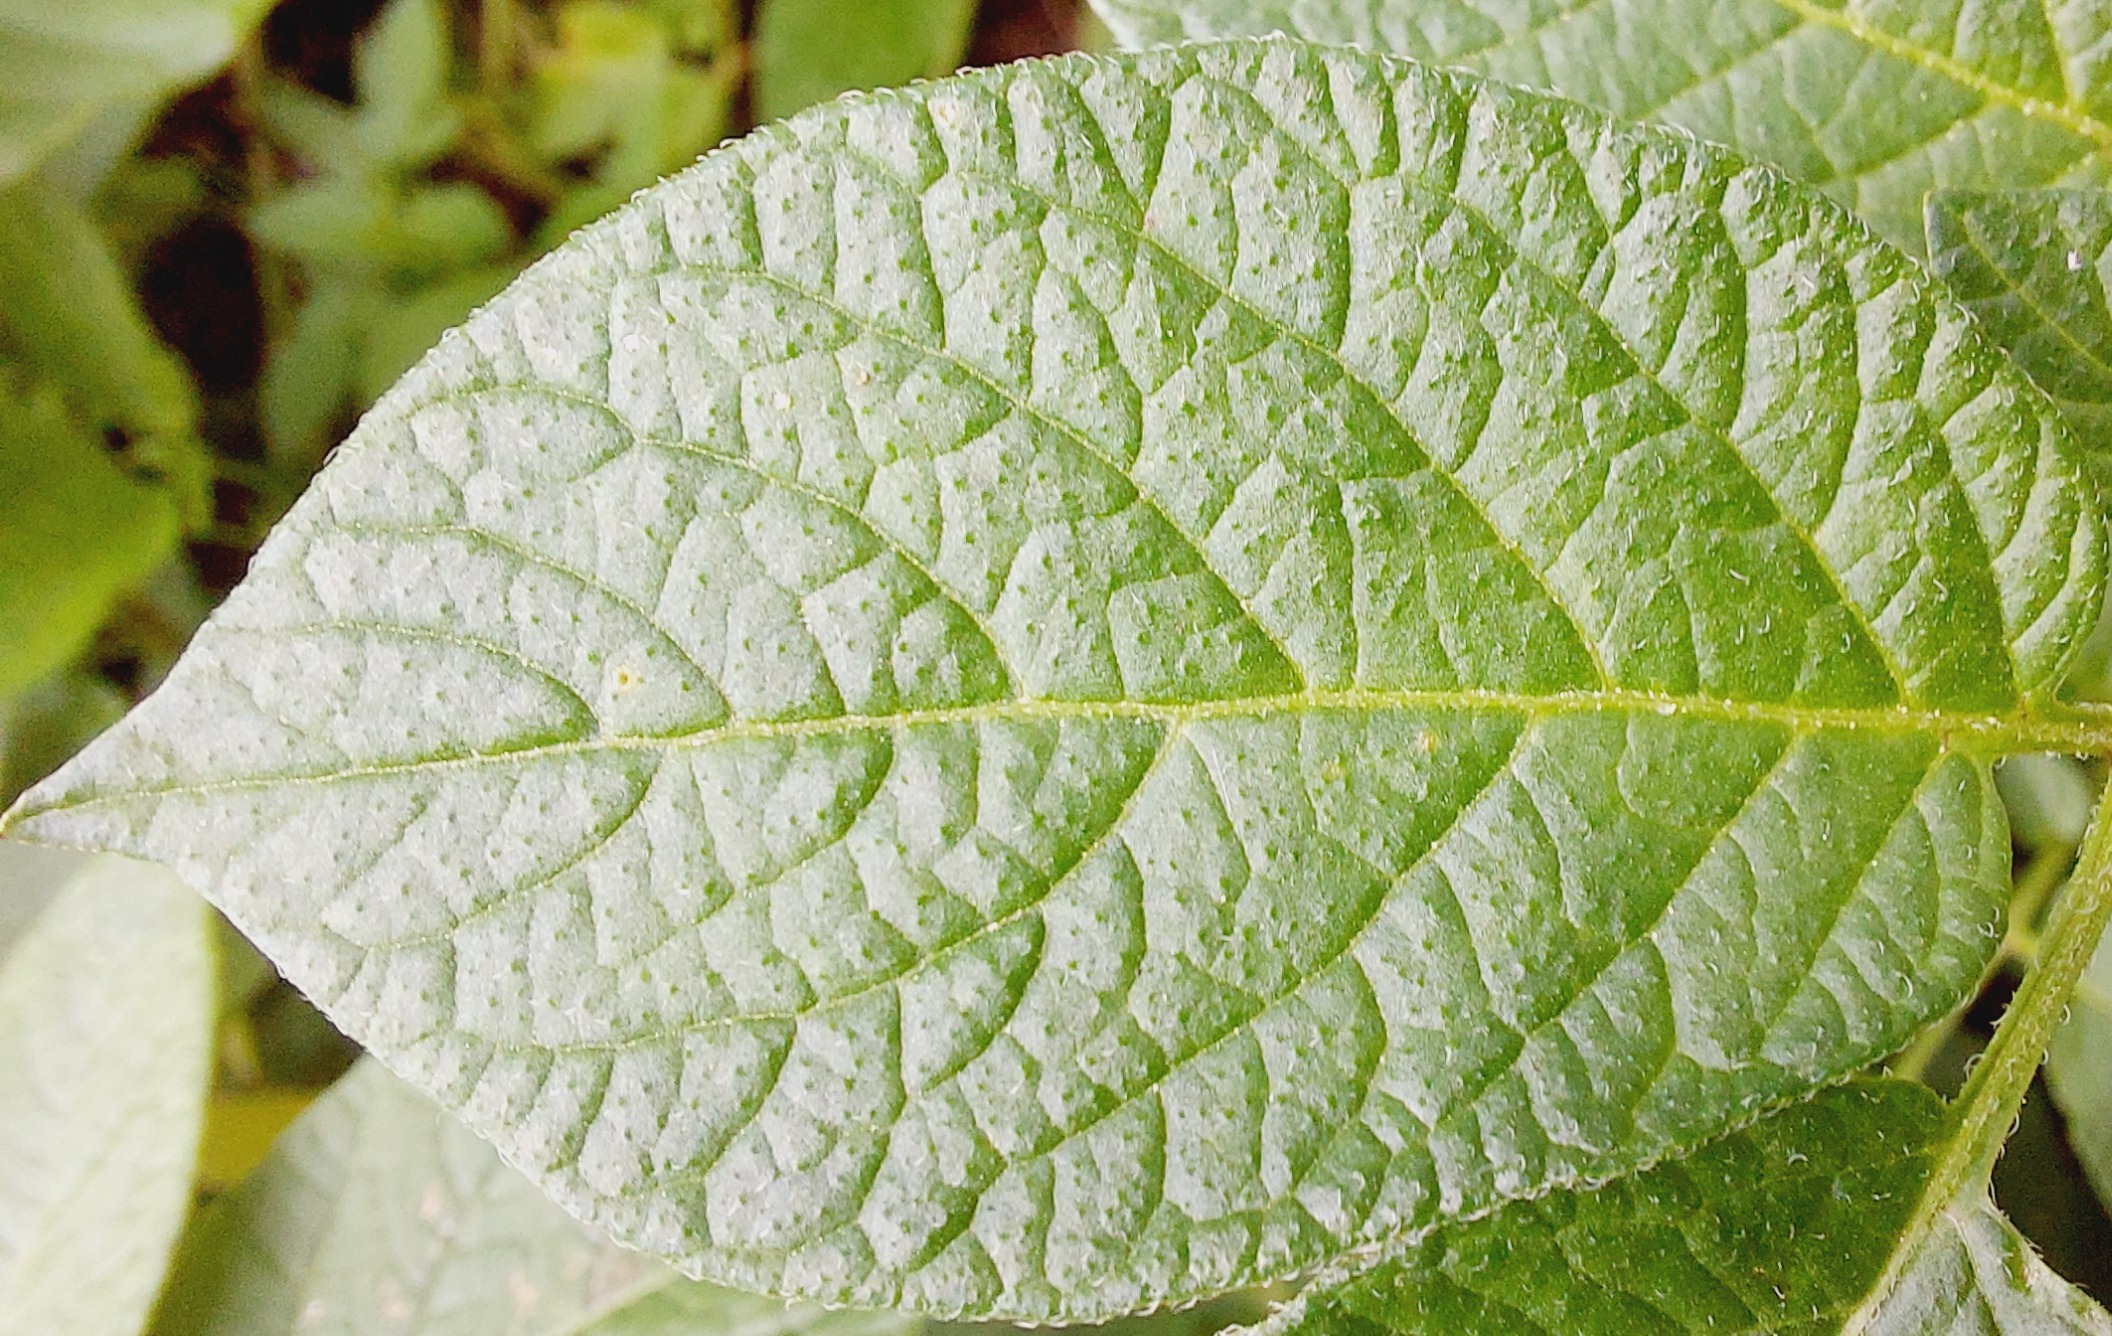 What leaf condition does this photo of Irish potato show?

healthy
